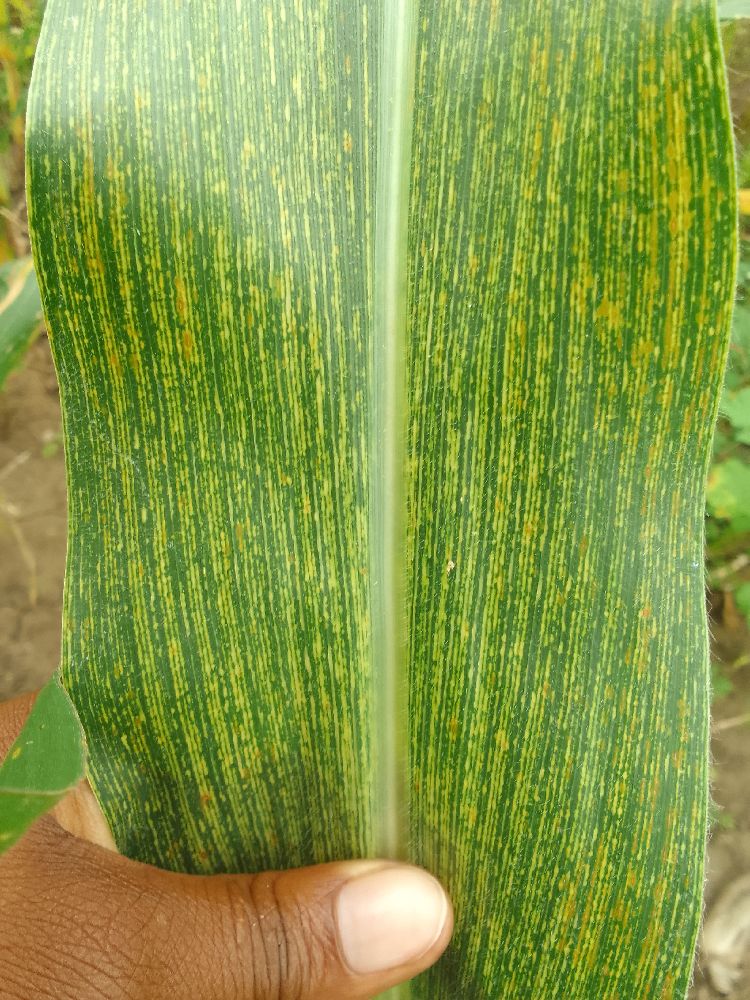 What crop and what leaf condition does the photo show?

maize, maize streak virus
